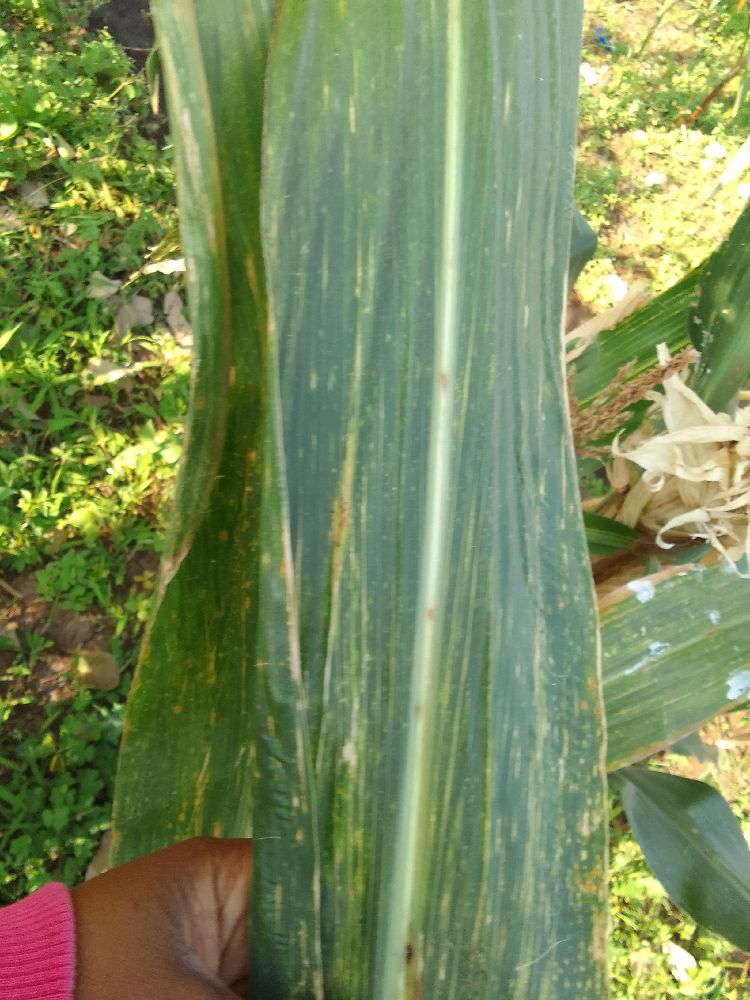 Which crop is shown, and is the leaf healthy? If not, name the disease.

maize, maize lethal necrosis
